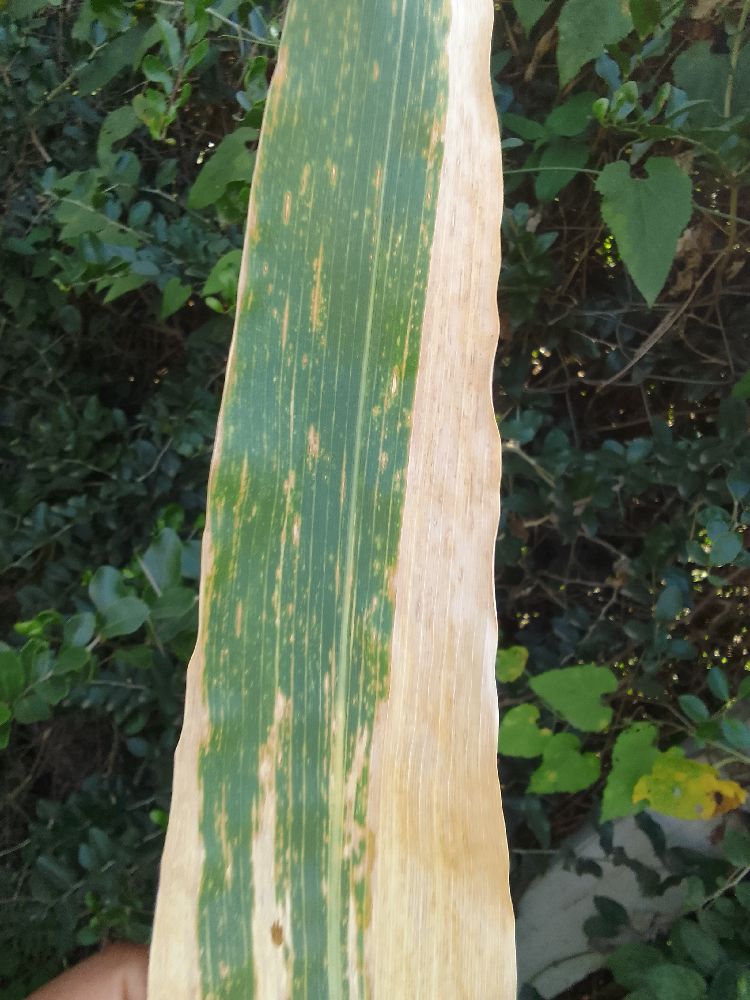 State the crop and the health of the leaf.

maize, maize lethal necrosis
